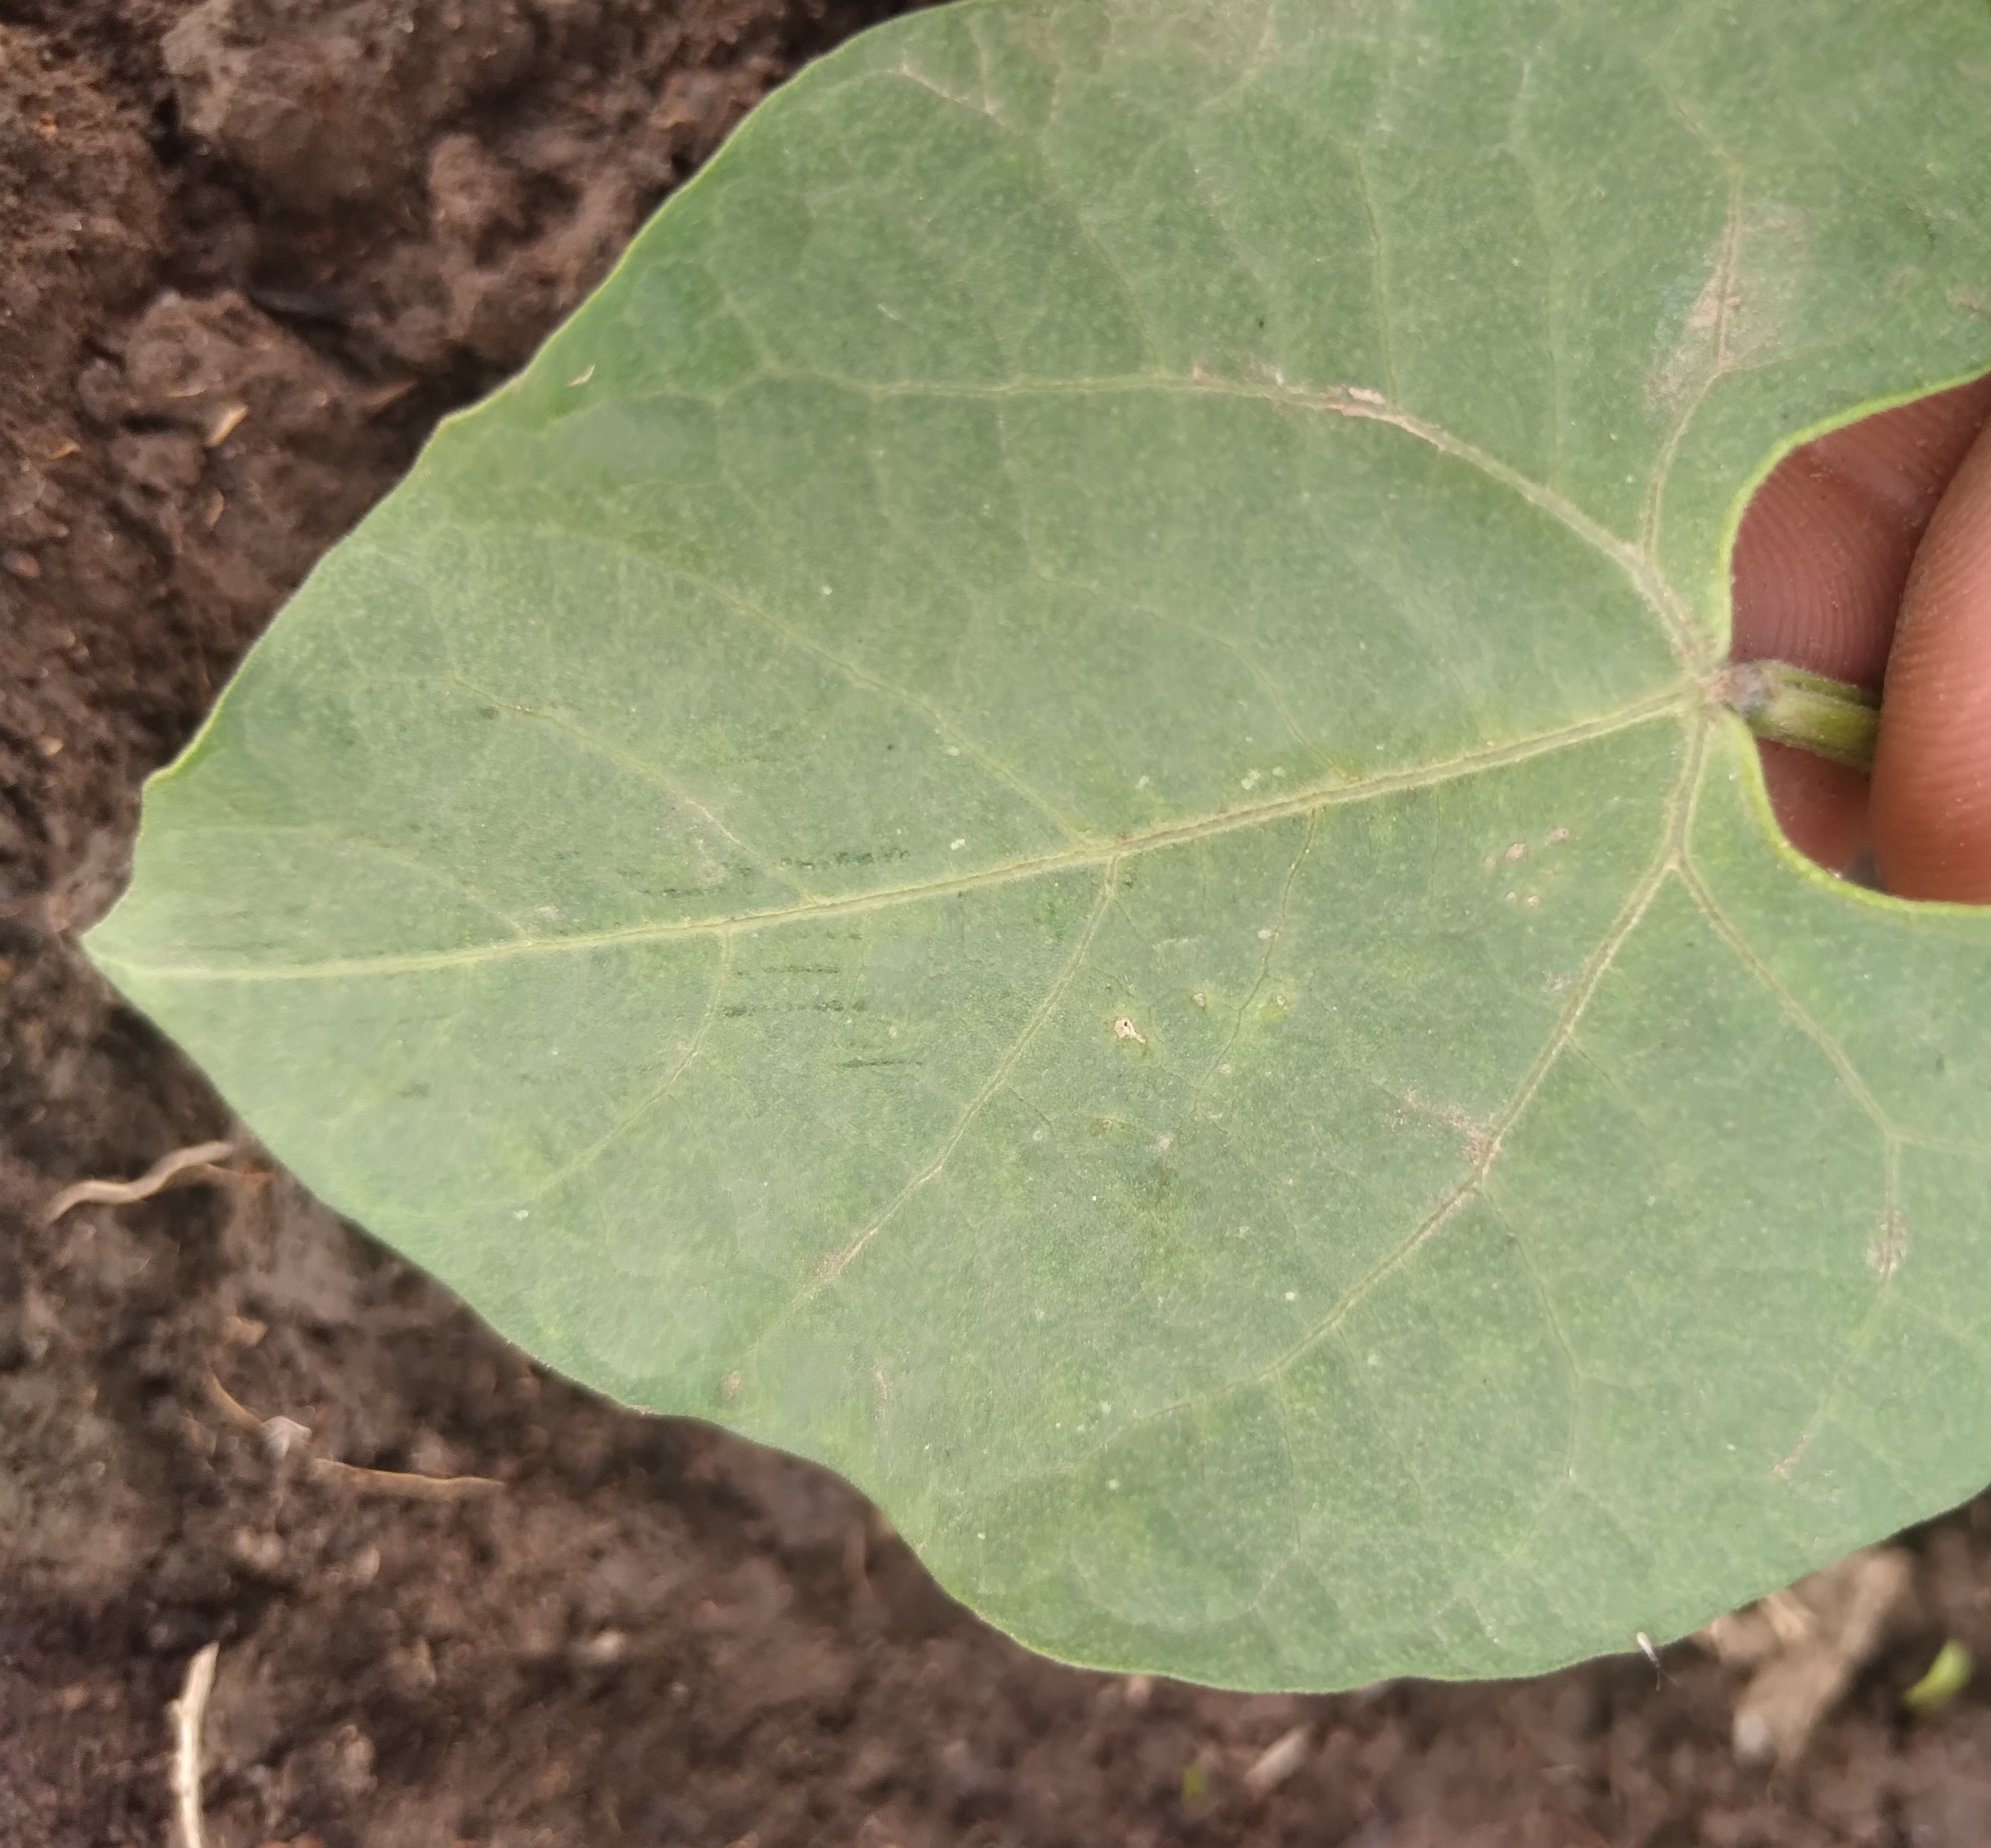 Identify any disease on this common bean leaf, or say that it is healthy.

healthy
